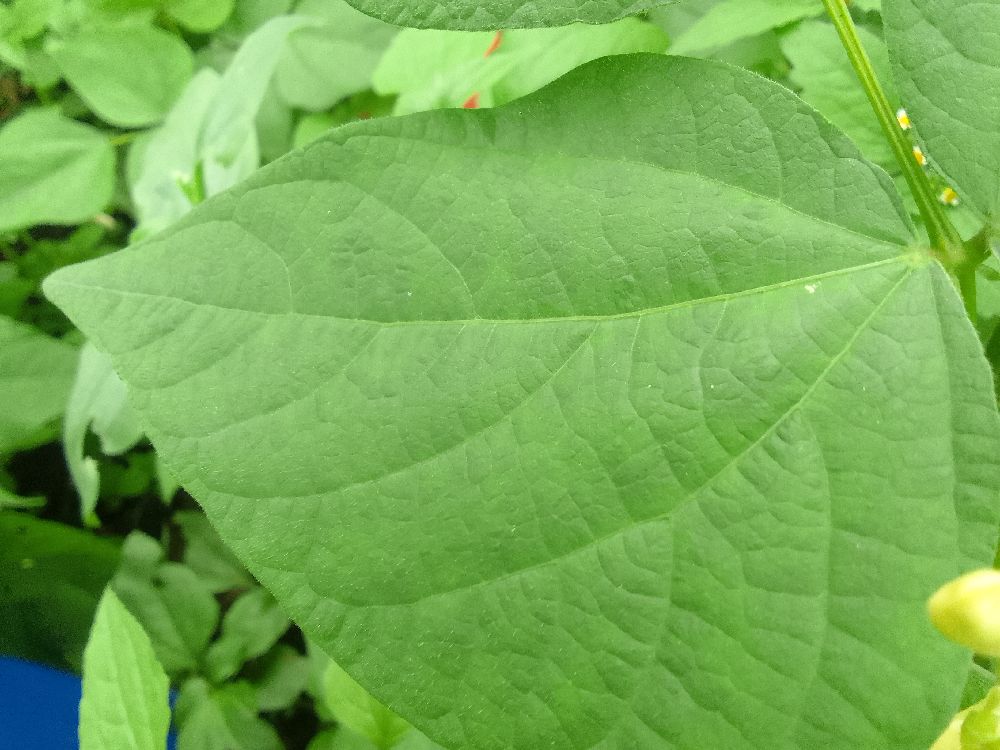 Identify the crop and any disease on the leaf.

common bean, healthy
